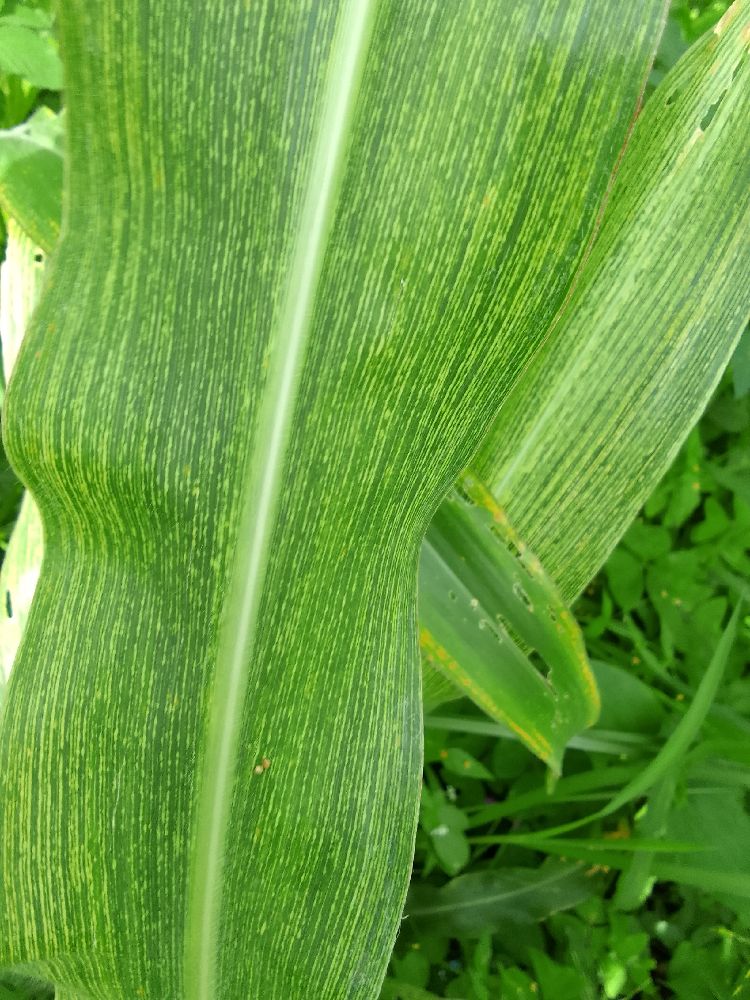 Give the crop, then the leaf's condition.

maize, maize streak virus
